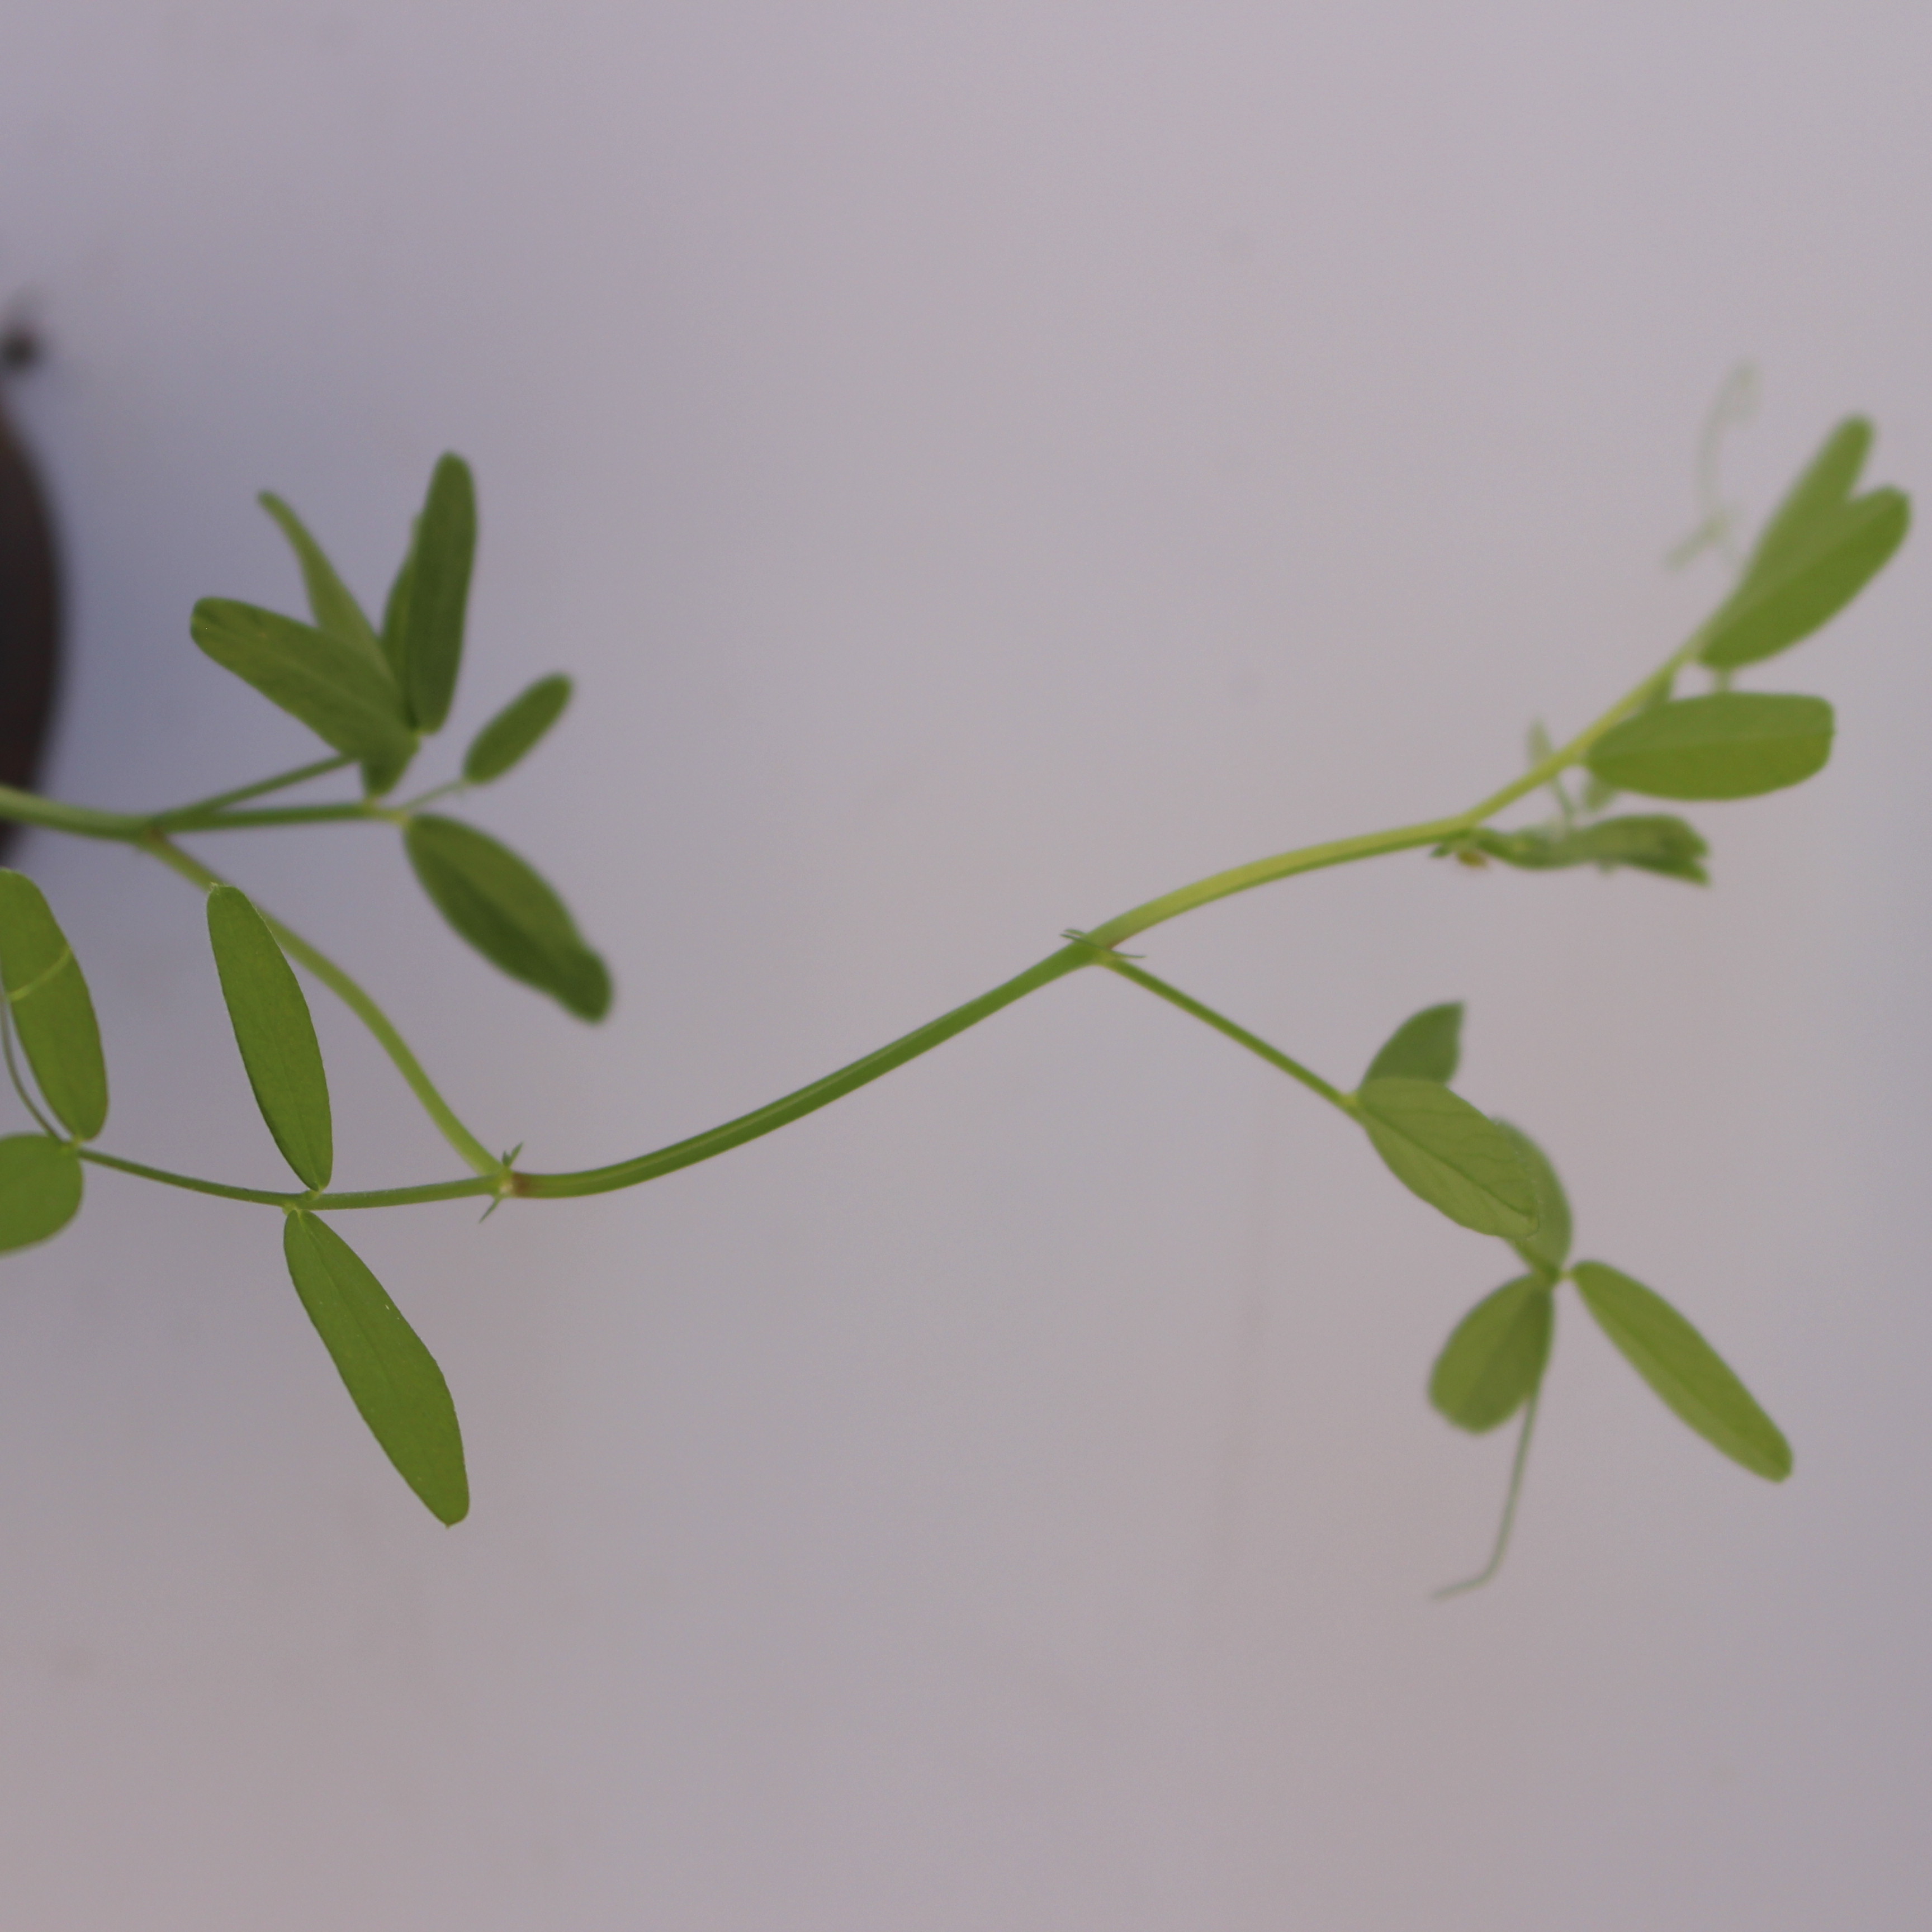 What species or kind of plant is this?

Vicia sativa
